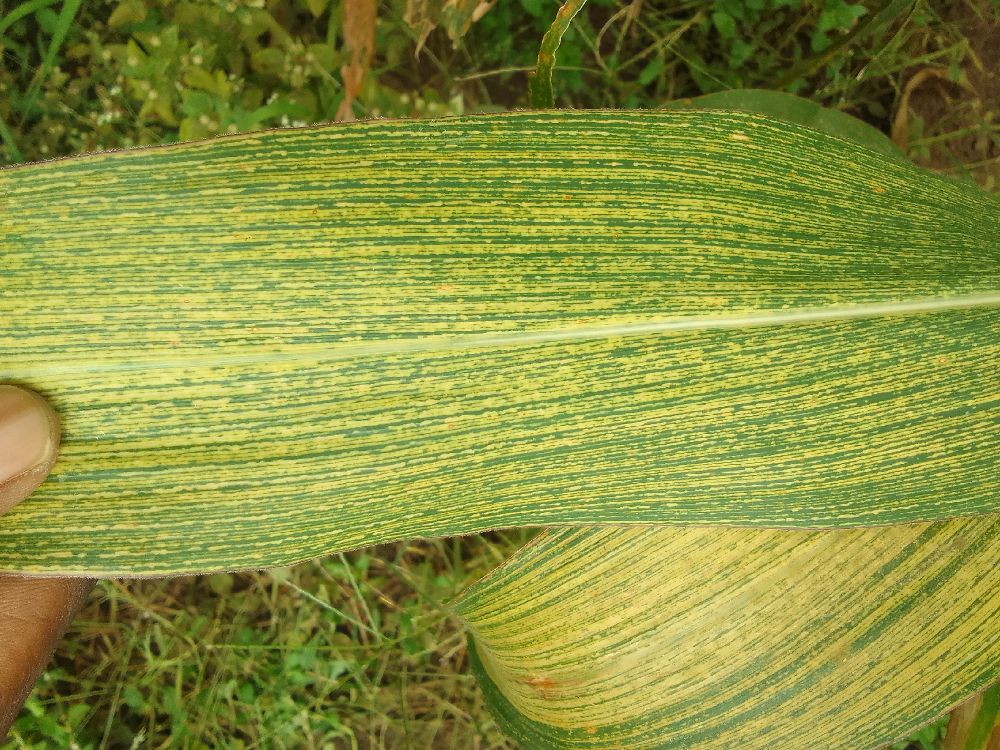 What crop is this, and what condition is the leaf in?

maize, maize streak virus
